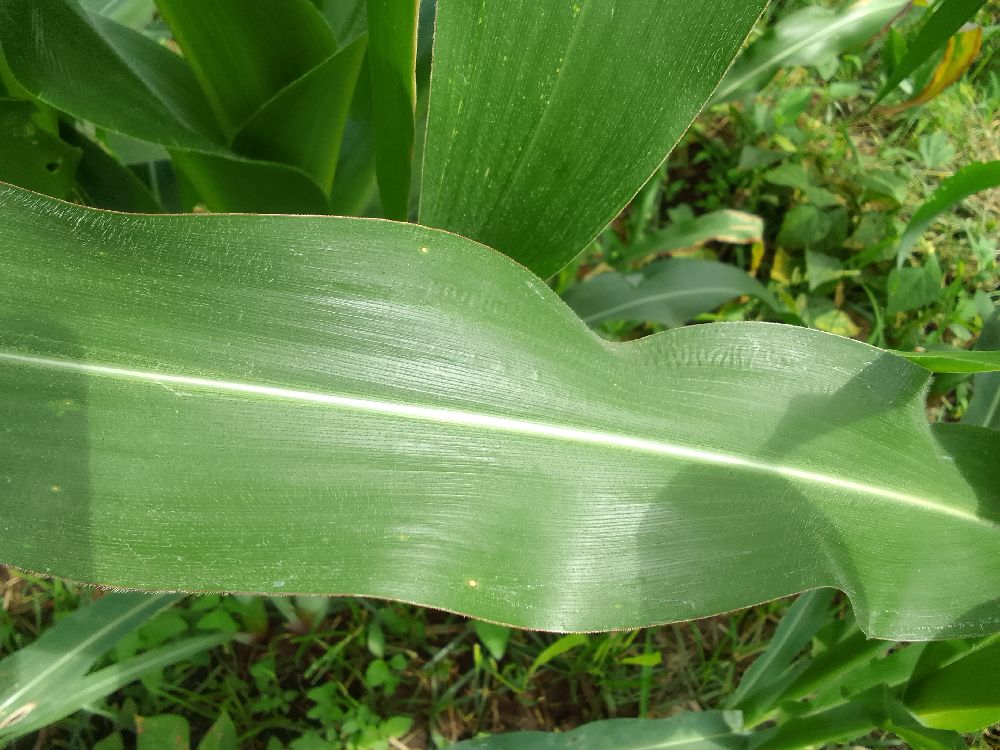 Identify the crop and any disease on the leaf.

maize, healthy
